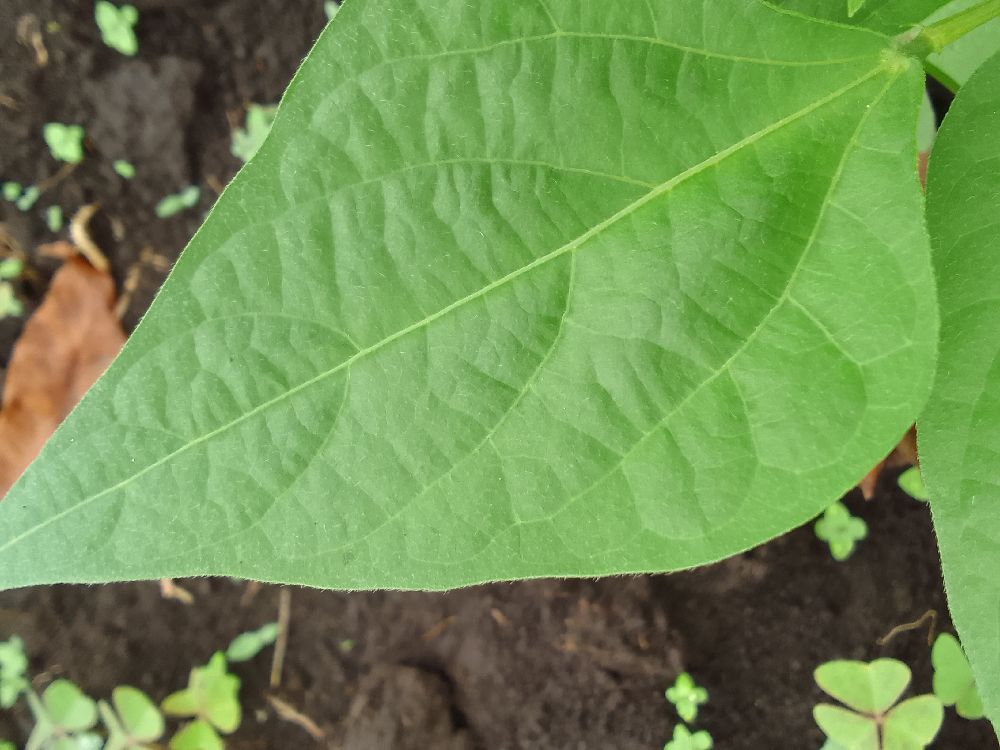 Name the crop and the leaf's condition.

common bean, healthy
